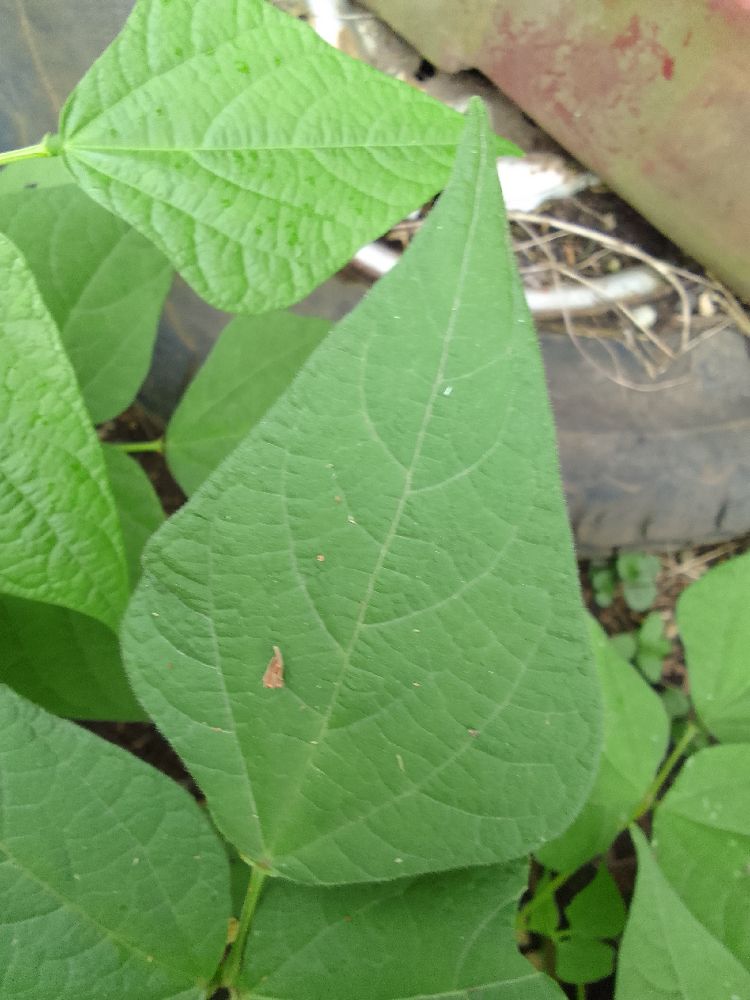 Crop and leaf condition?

common bean, healthy
